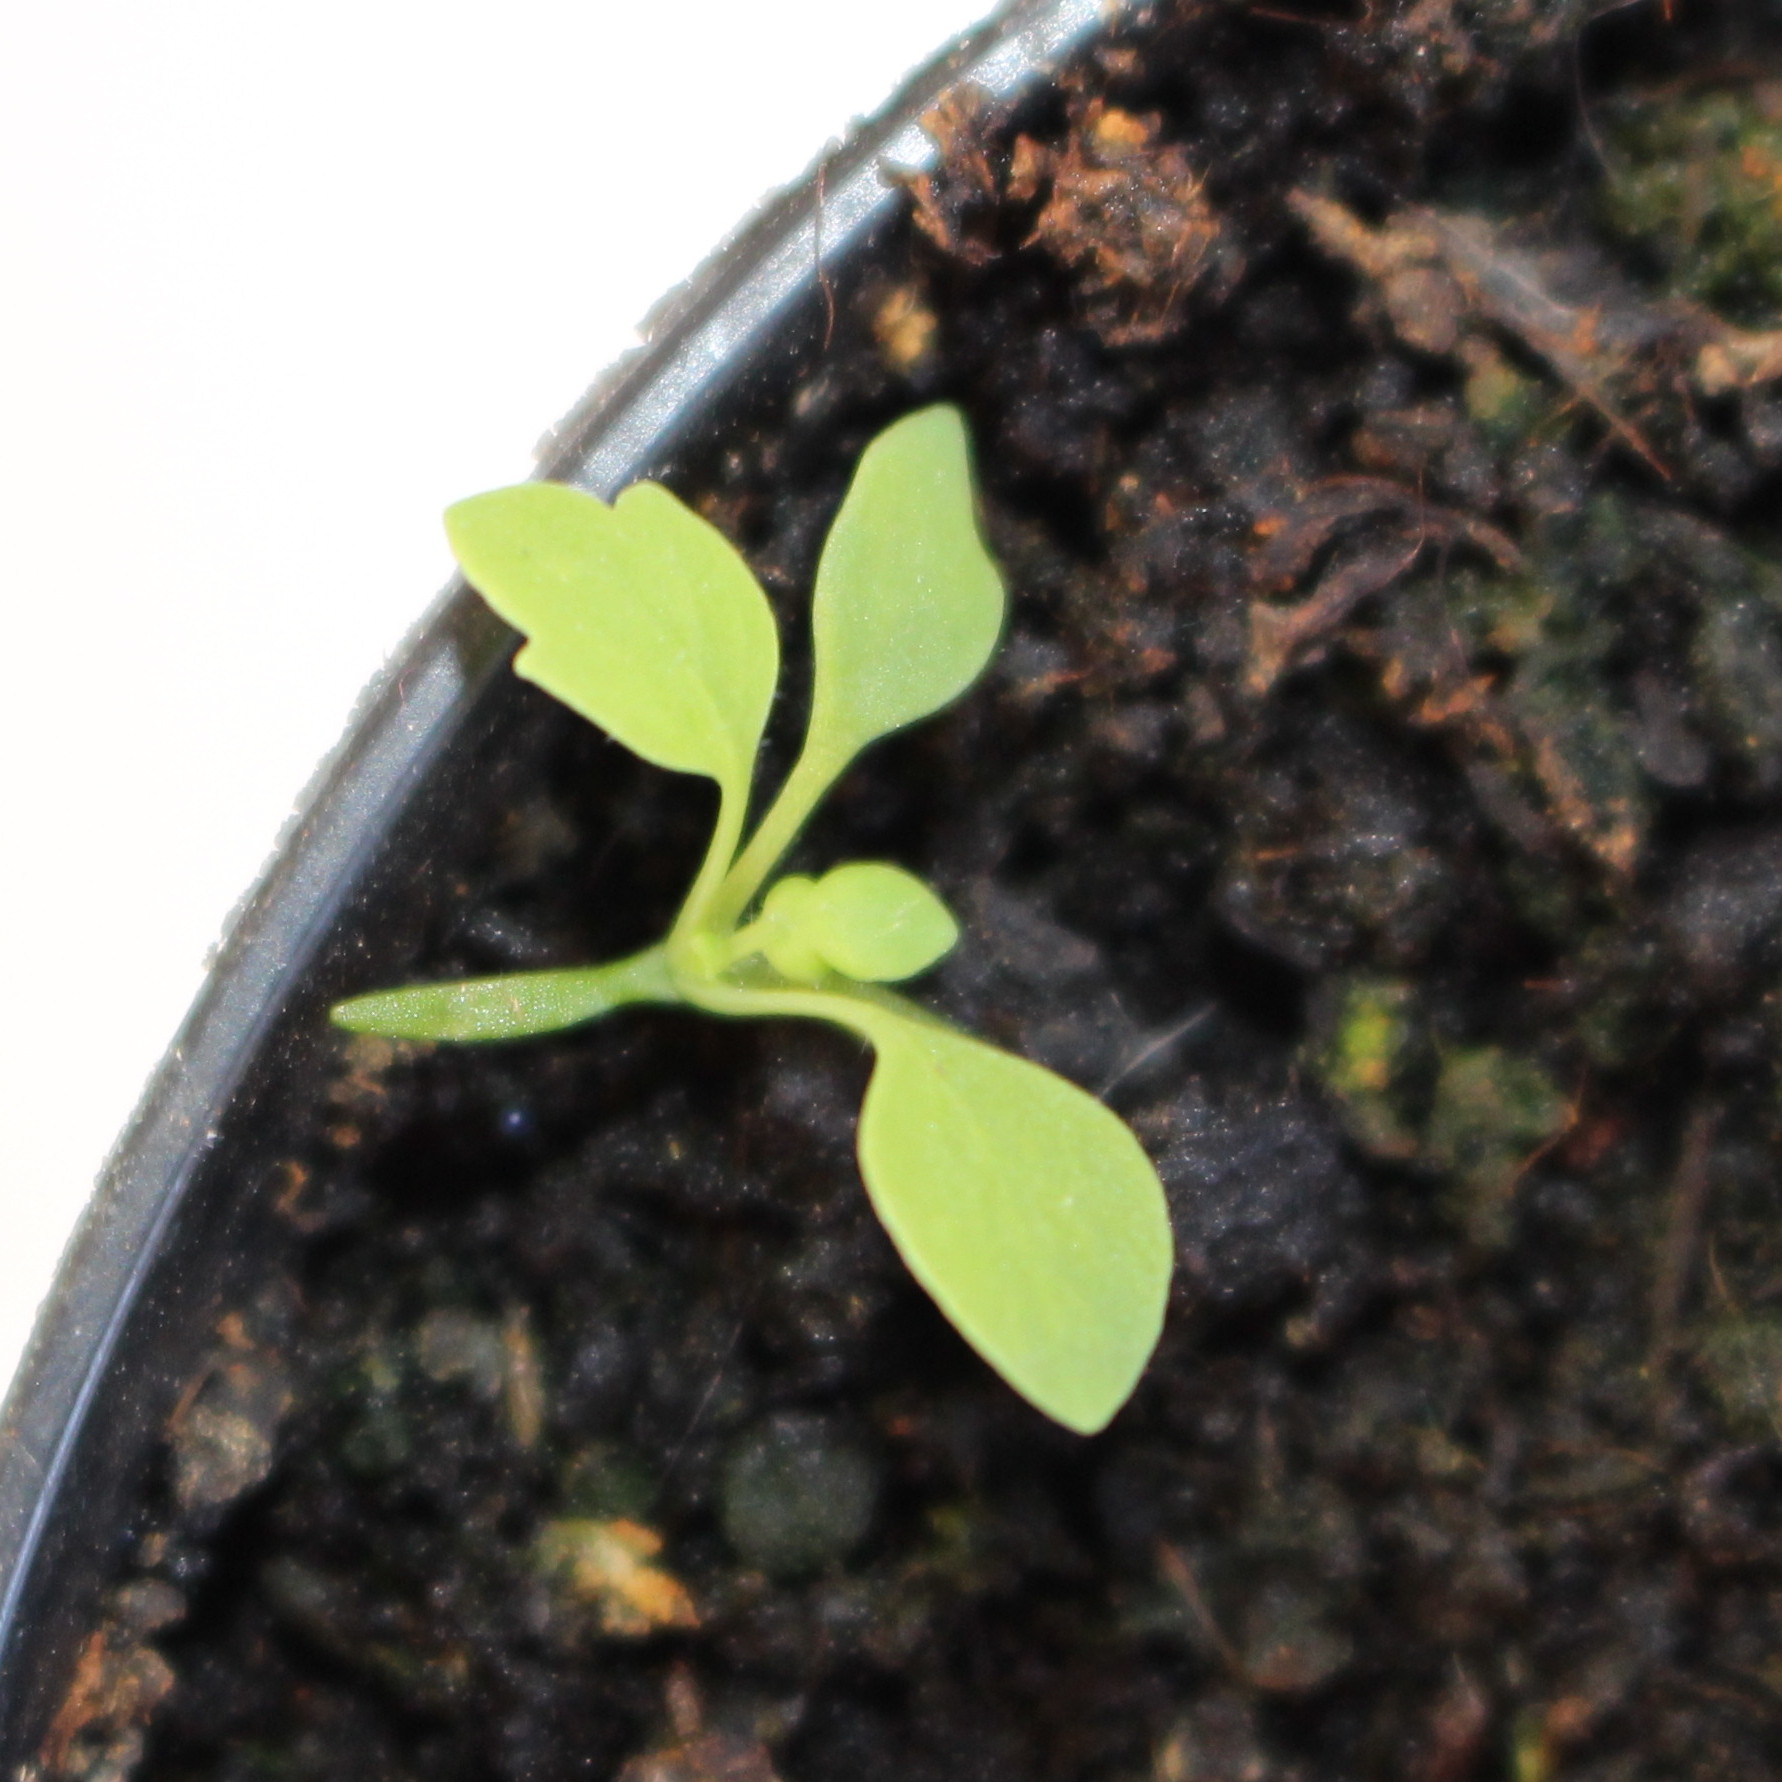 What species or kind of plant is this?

Papaver rhoeas
